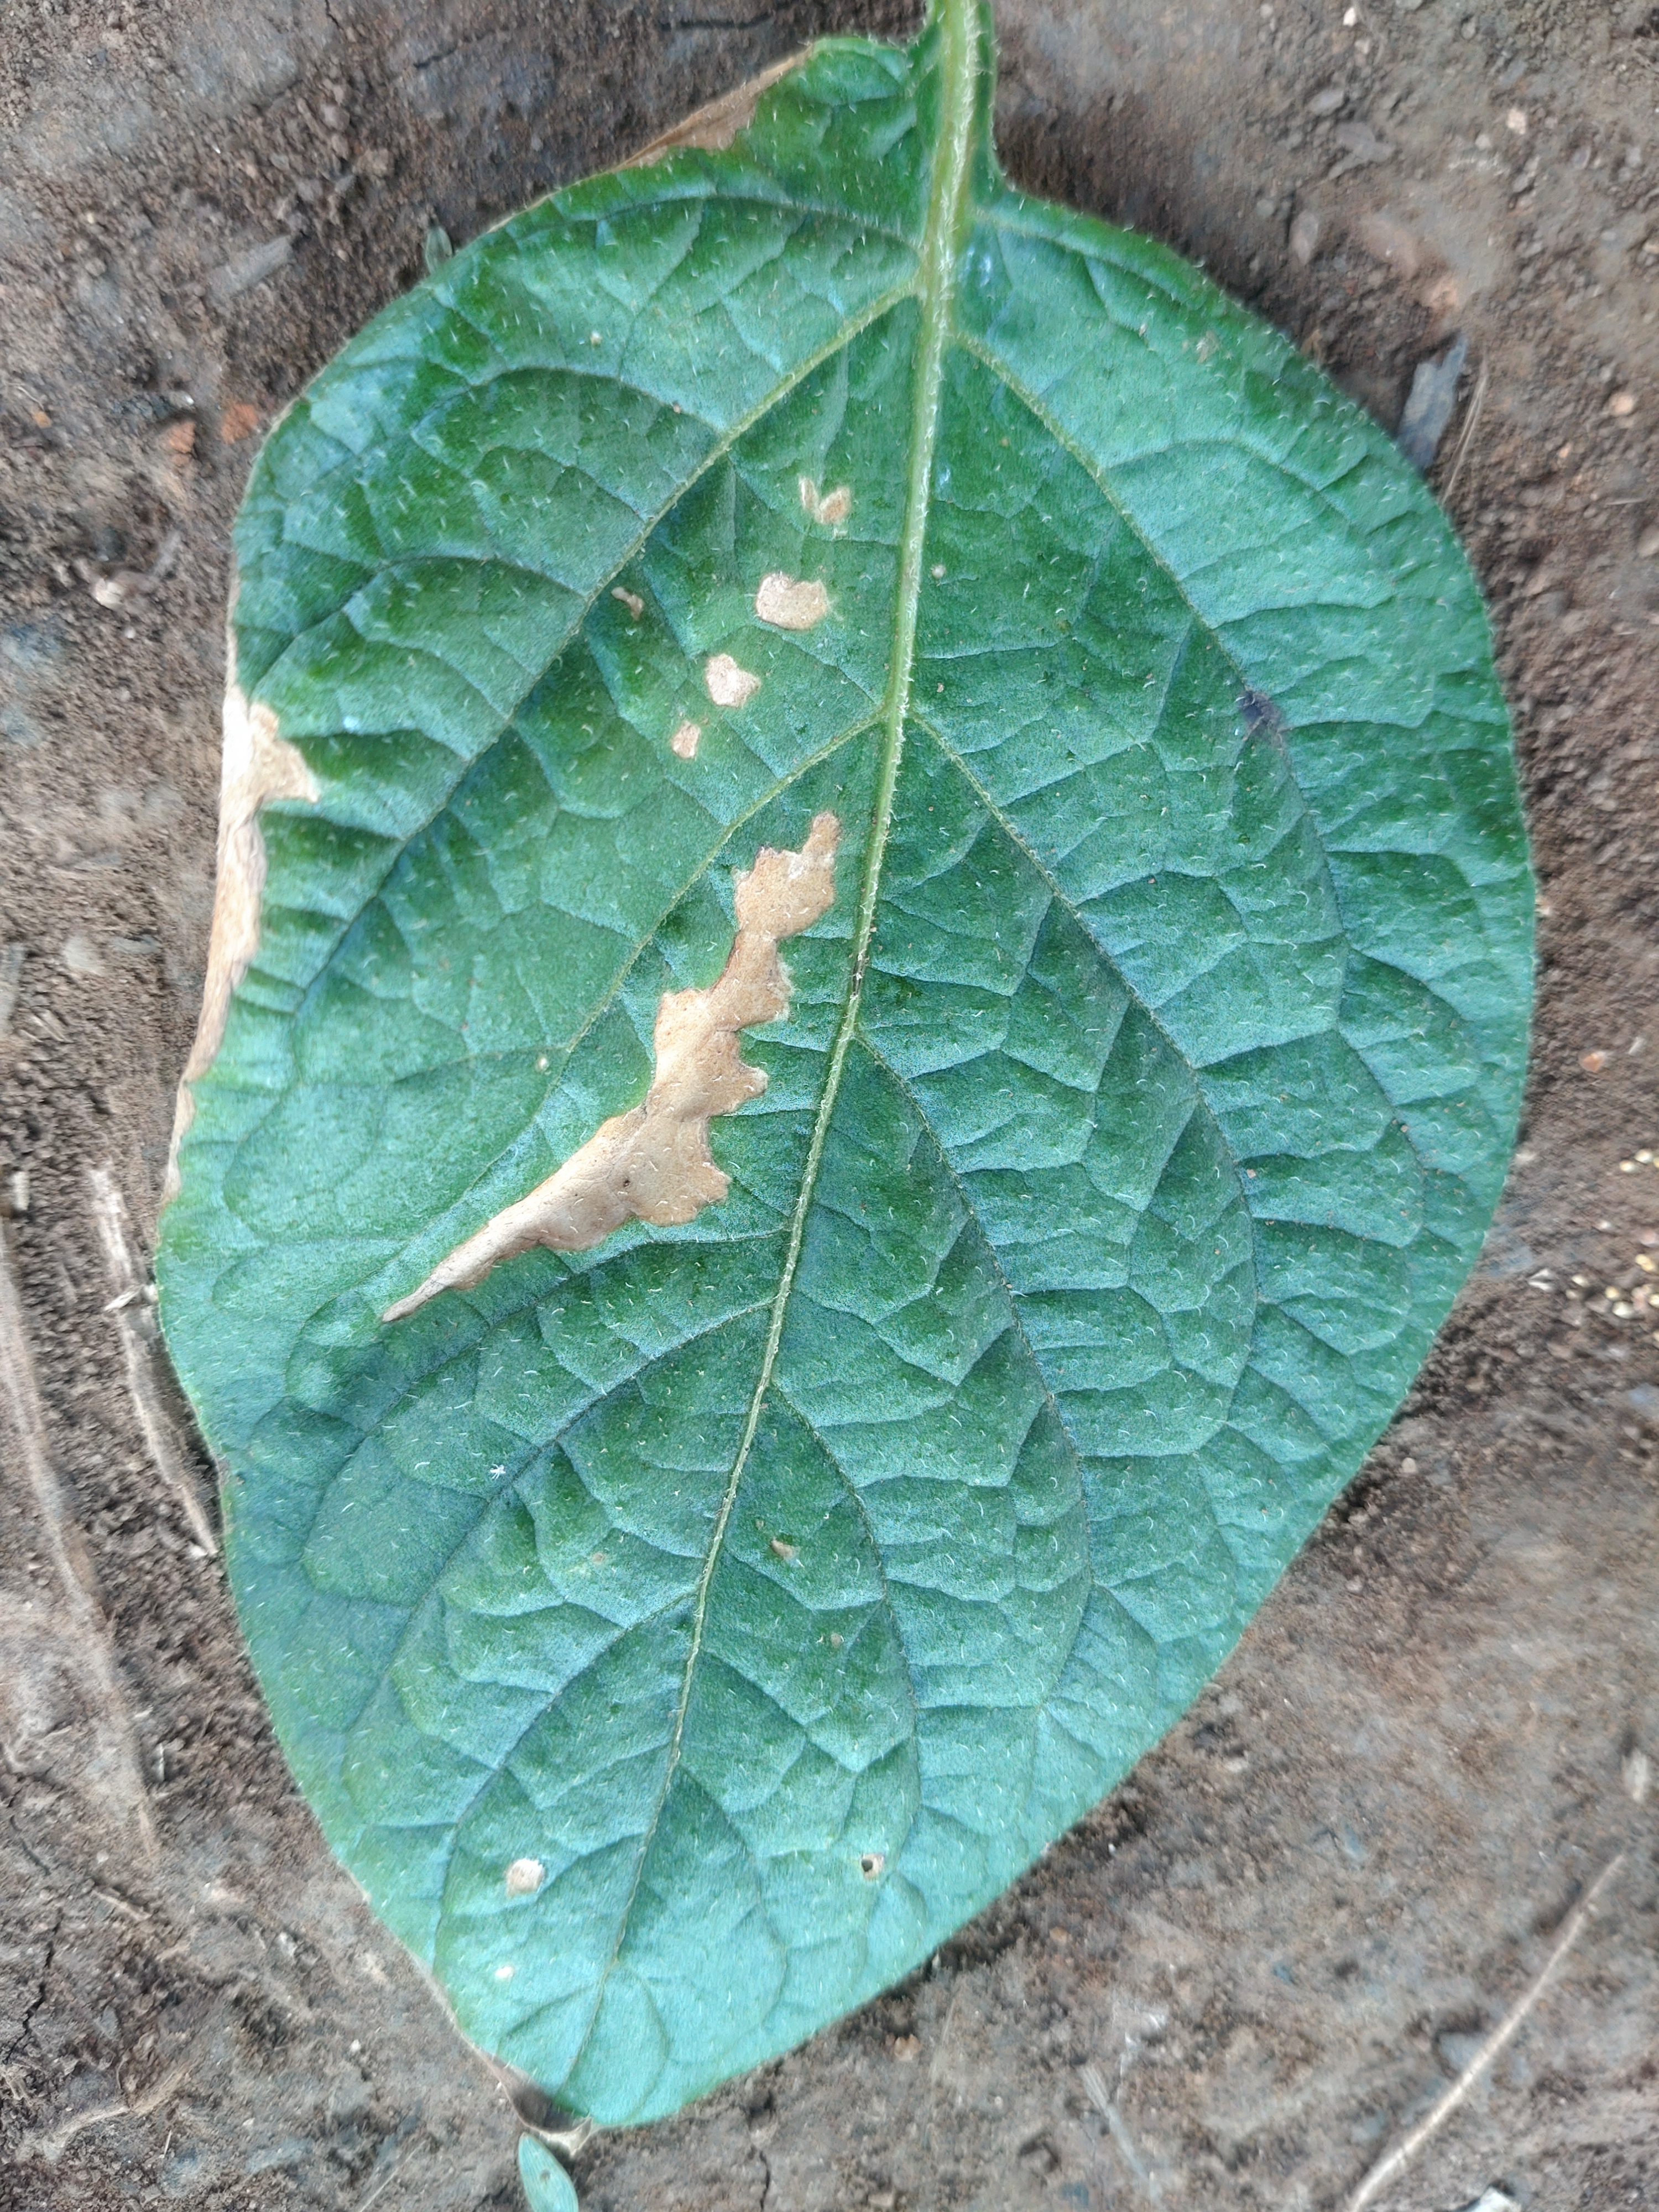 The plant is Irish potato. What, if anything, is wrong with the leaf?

early blight
